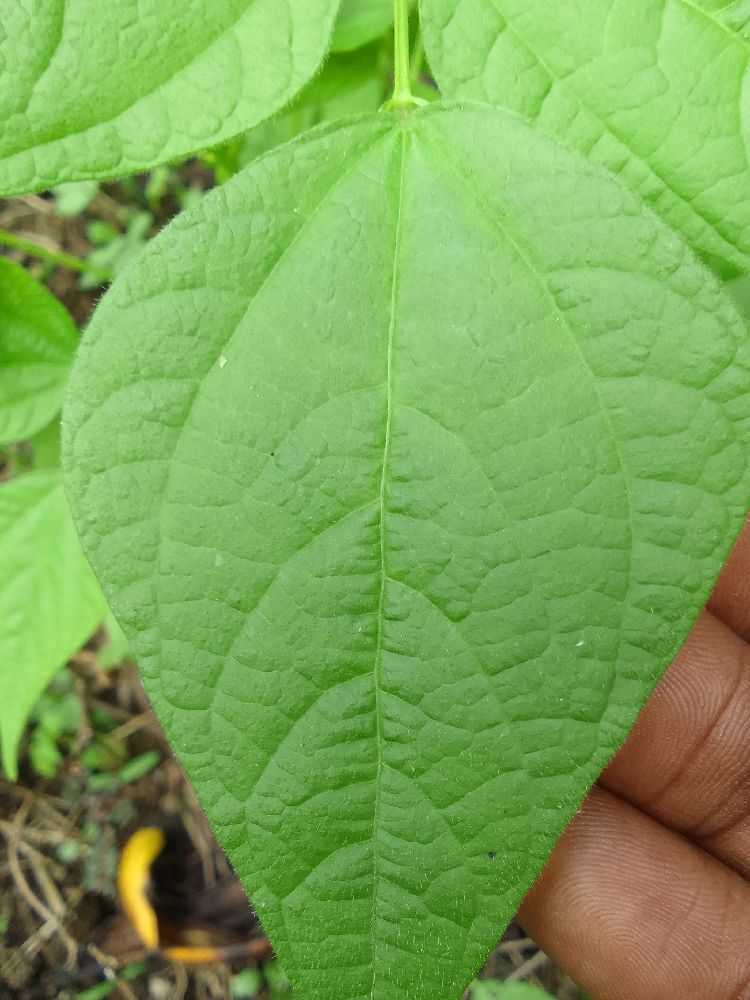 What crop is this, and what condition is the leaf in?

common bean, healthy
